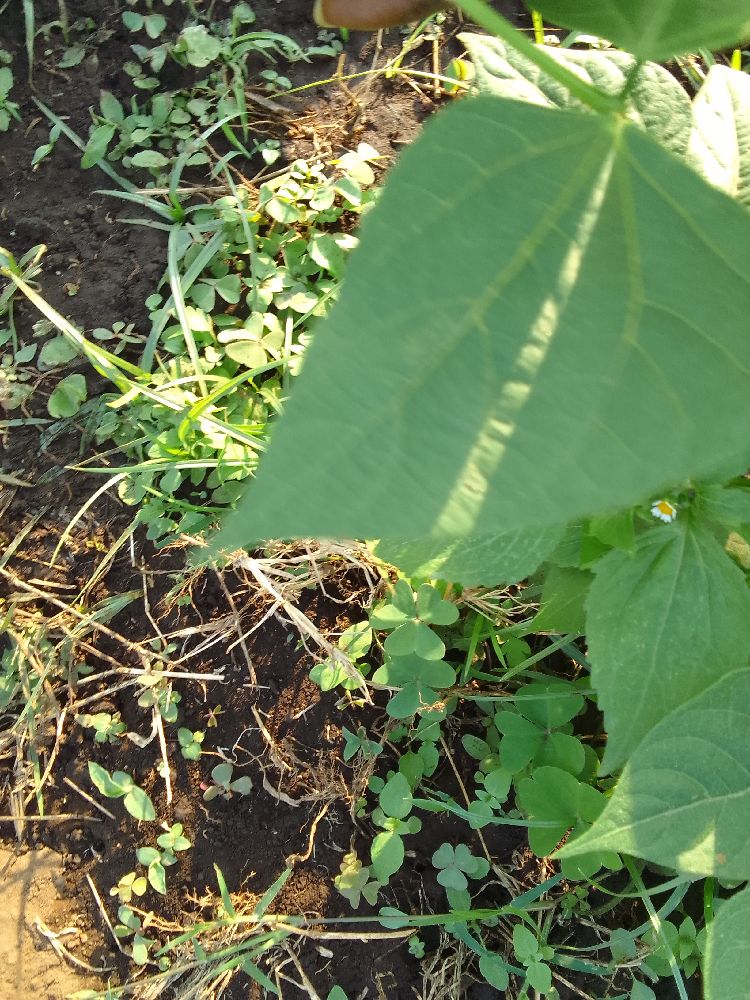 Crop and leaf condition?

common bean, healthy
